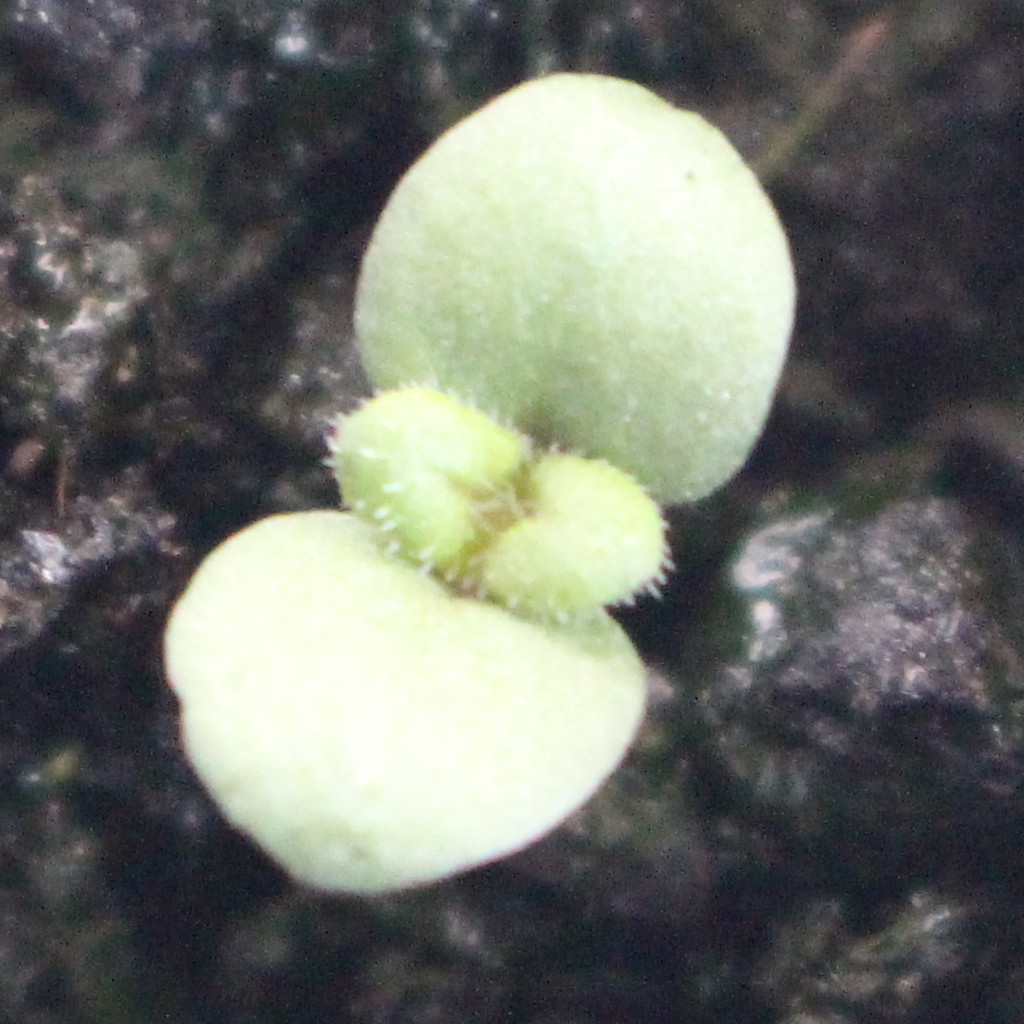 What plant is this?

Veronica persica
